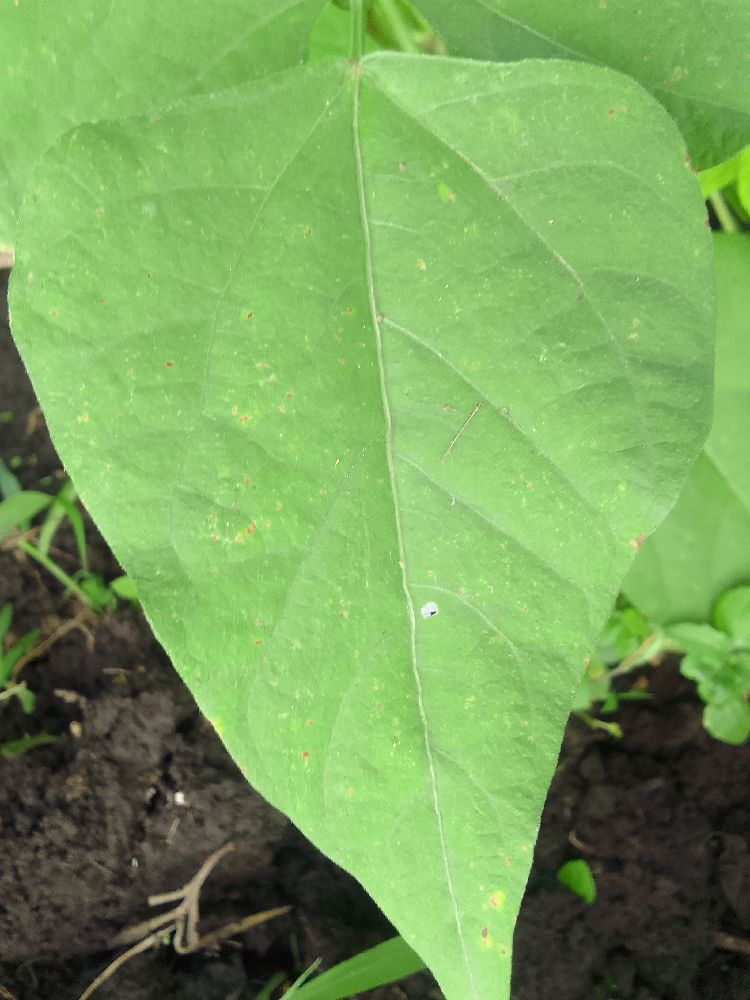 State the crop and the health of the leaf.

common bean, healthy
